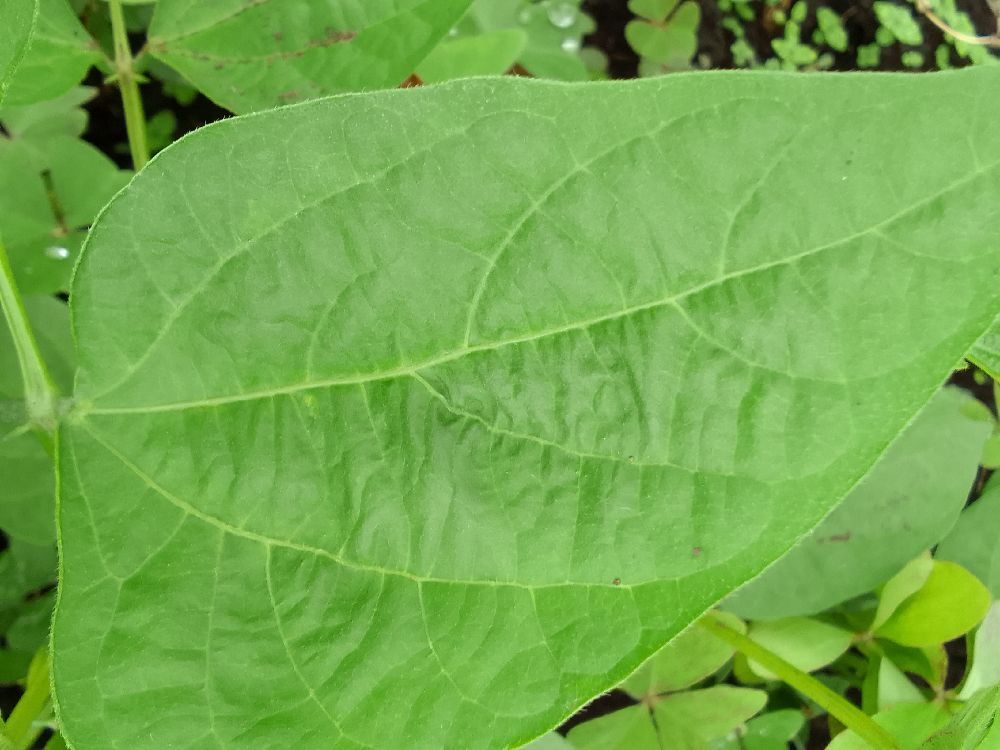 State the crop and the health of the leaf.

common bean, healthy
